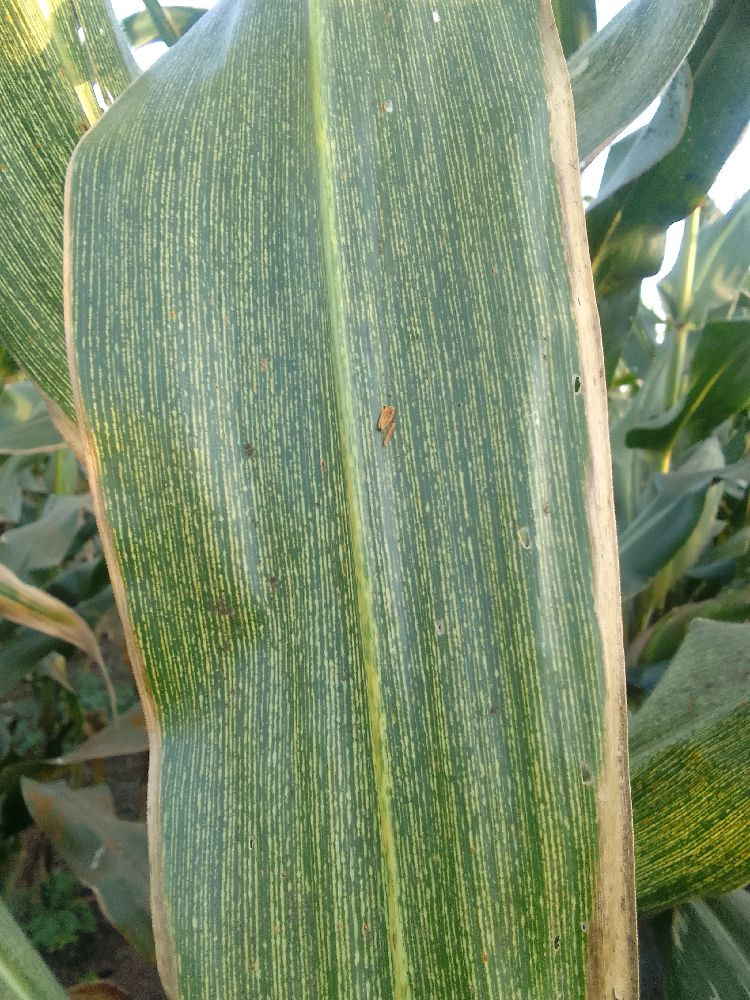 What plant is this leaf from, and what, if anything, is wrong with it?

maize, maize streak virus
